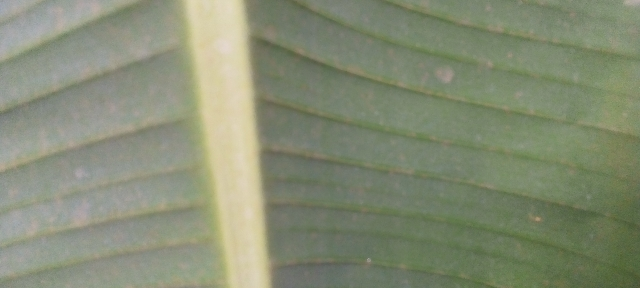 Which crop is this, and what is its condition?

banana, healthy
